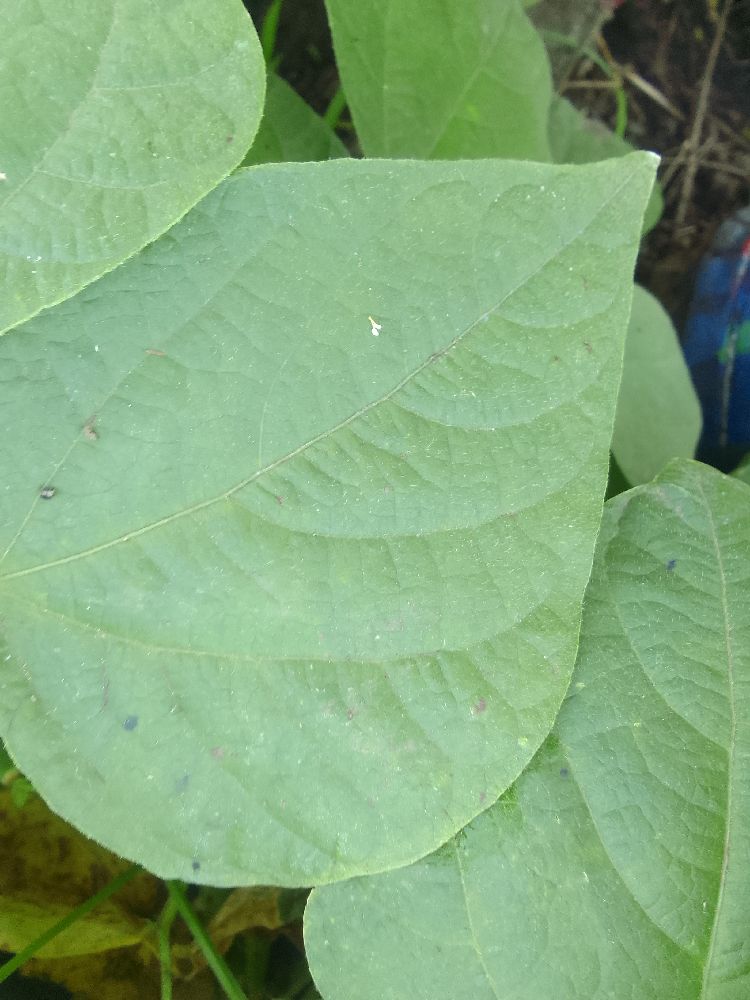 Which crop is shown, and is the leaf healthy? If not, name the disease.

common bean, healthy
